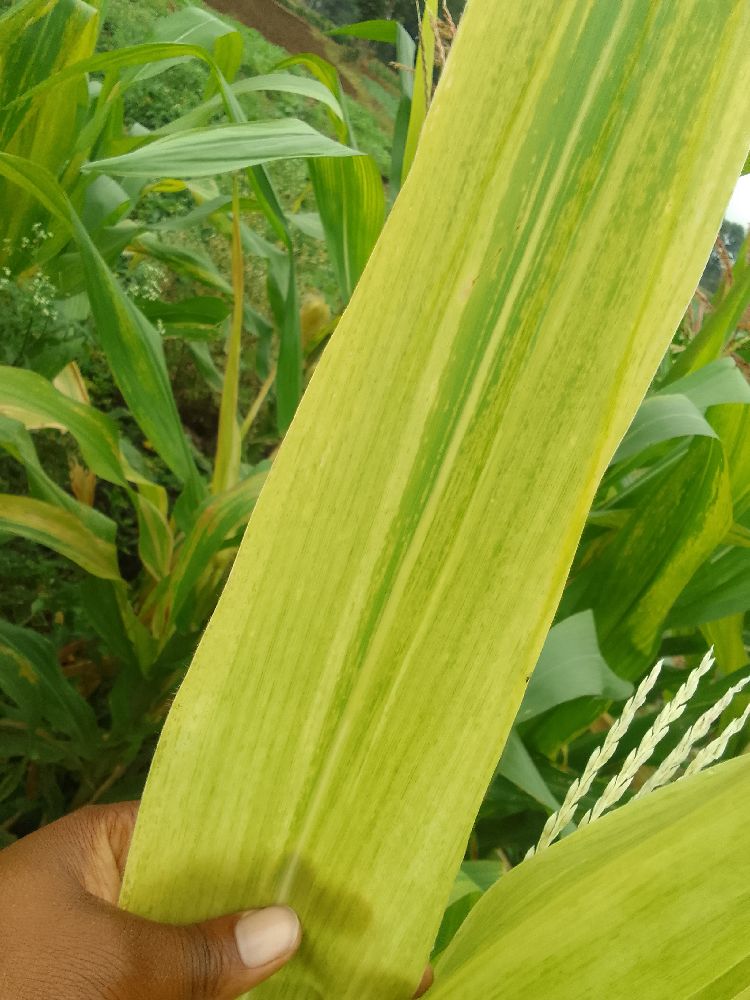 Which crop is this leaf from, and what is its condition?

maize, maize lethal necrosis
